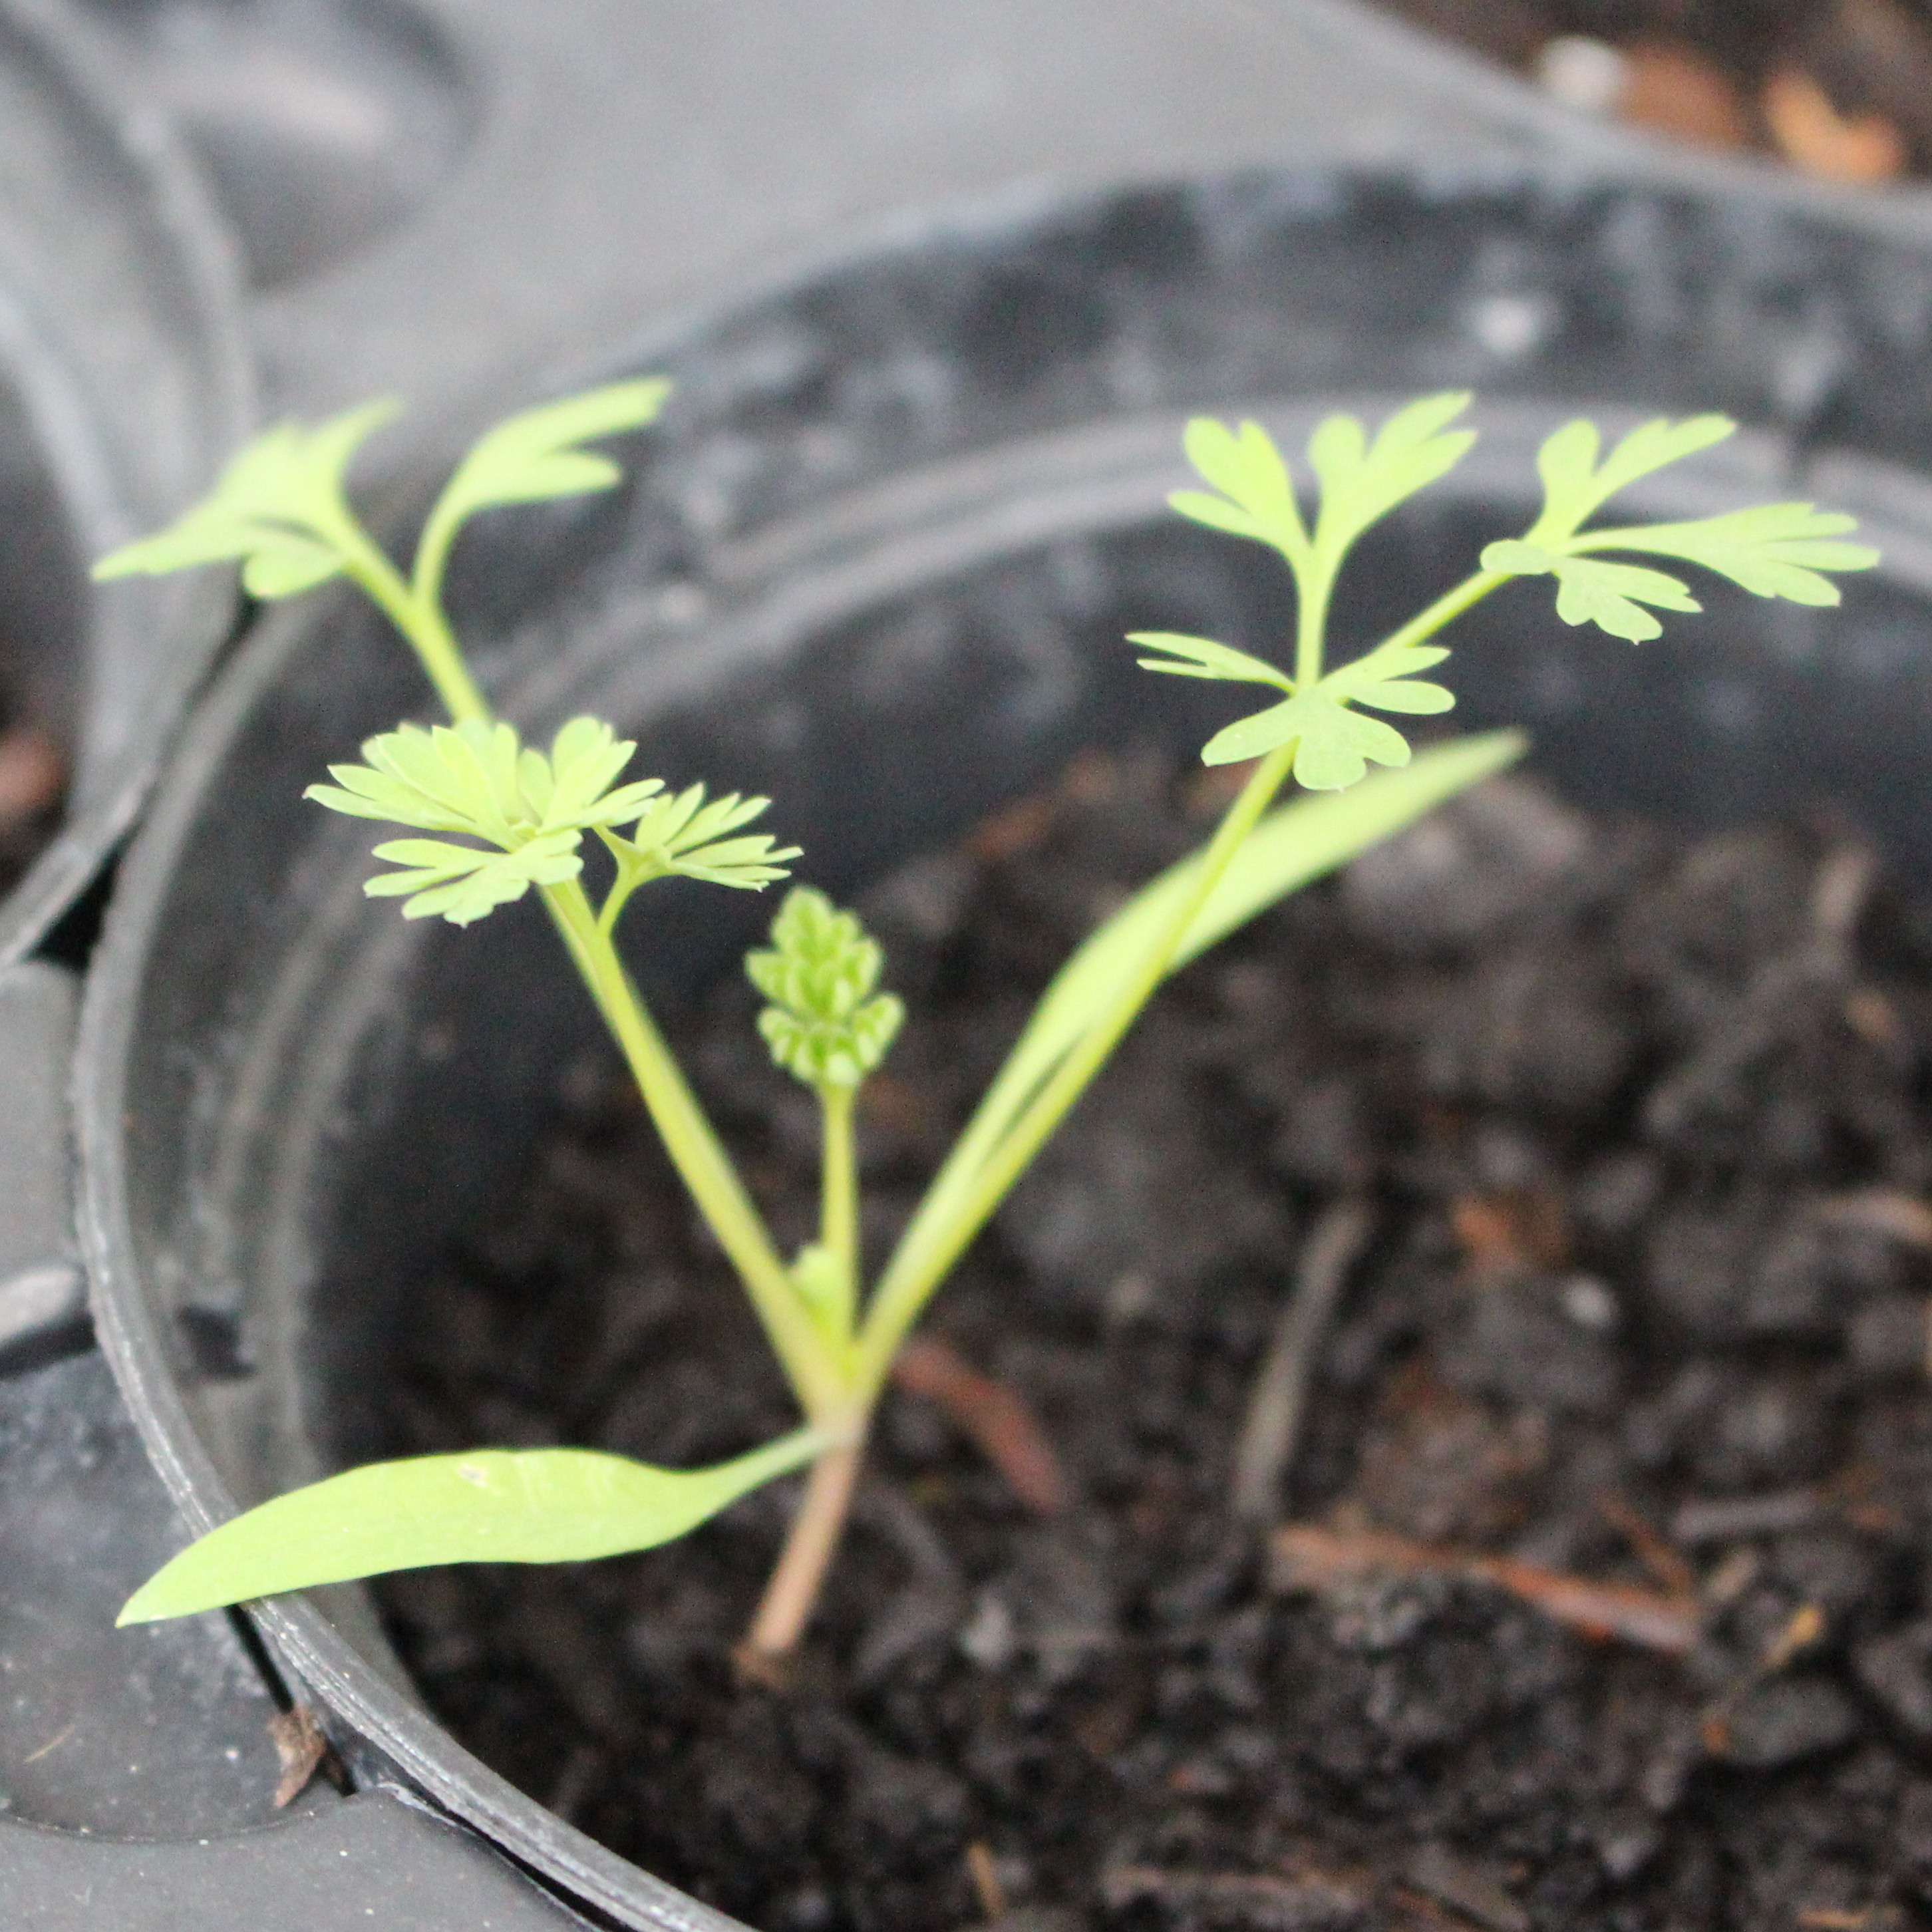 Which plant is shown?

Fumaria officinalis
